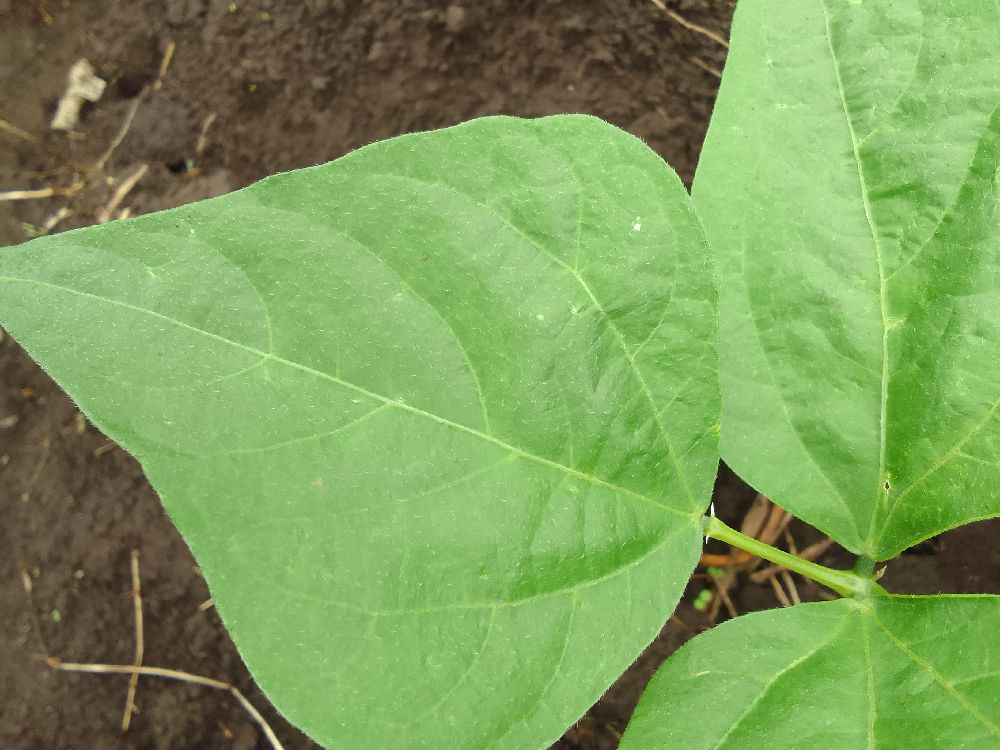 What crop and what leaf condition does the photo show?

common bean, healthy
